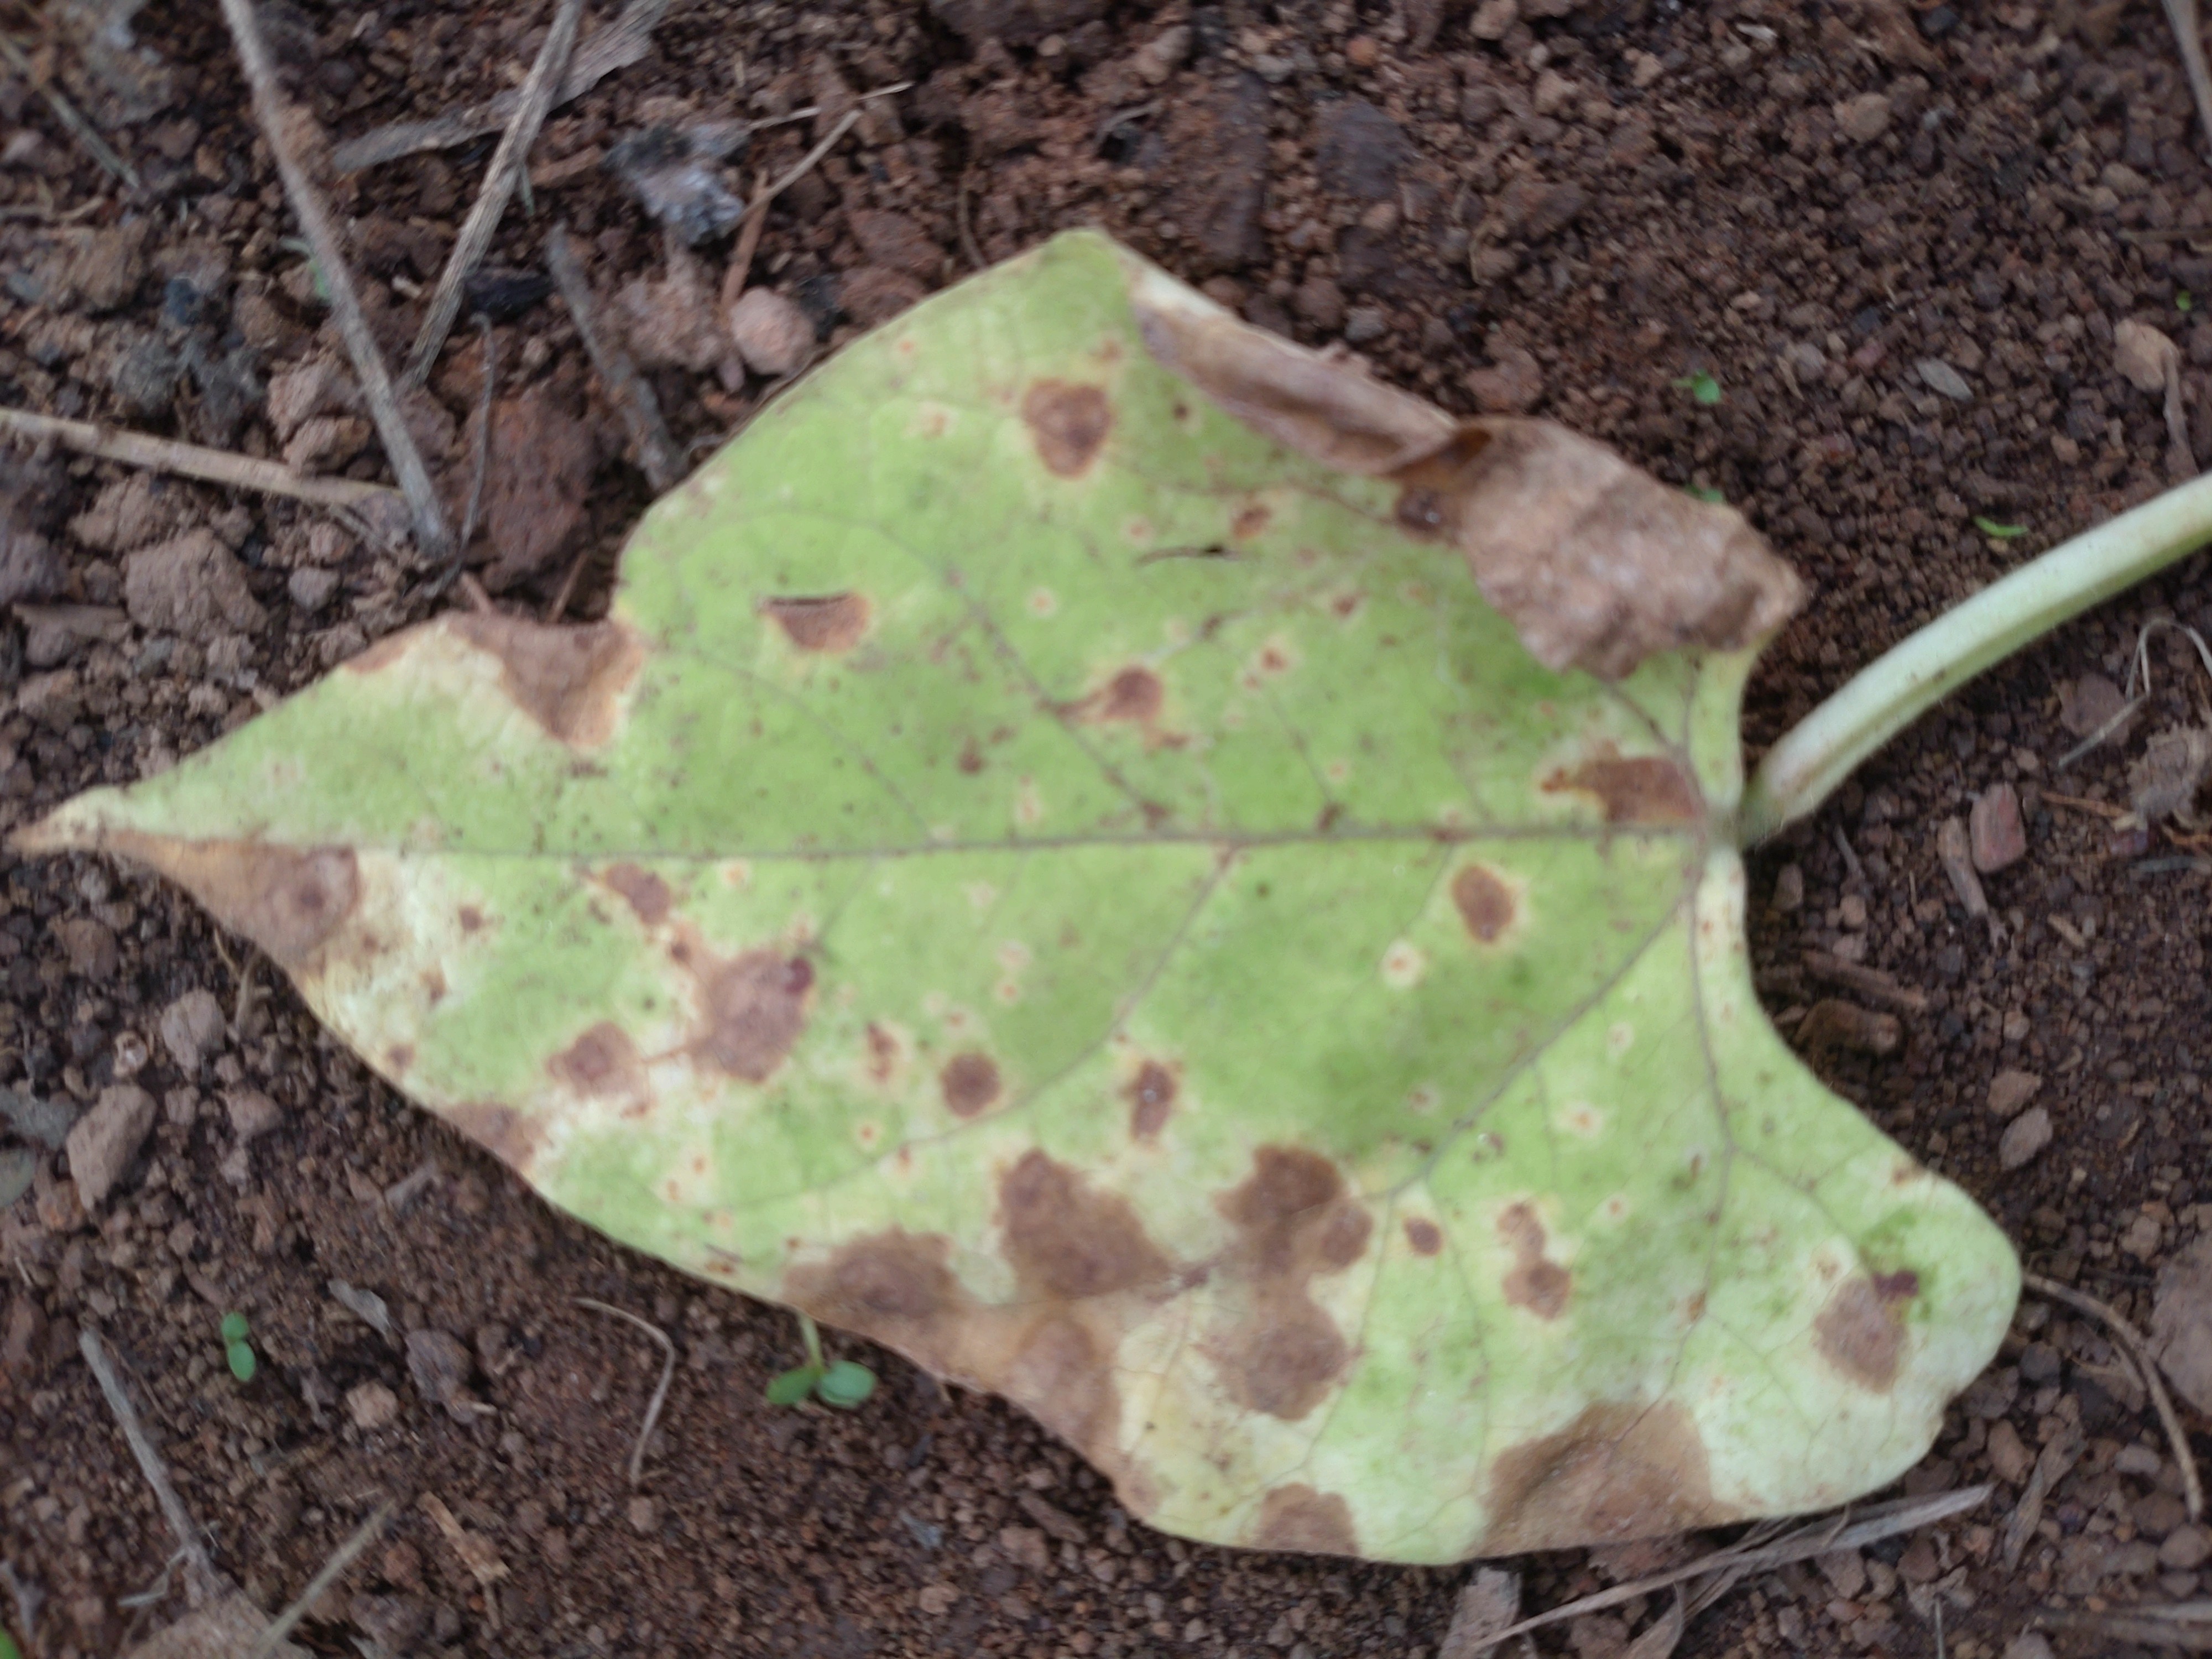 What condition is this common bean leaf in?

anthracnose
